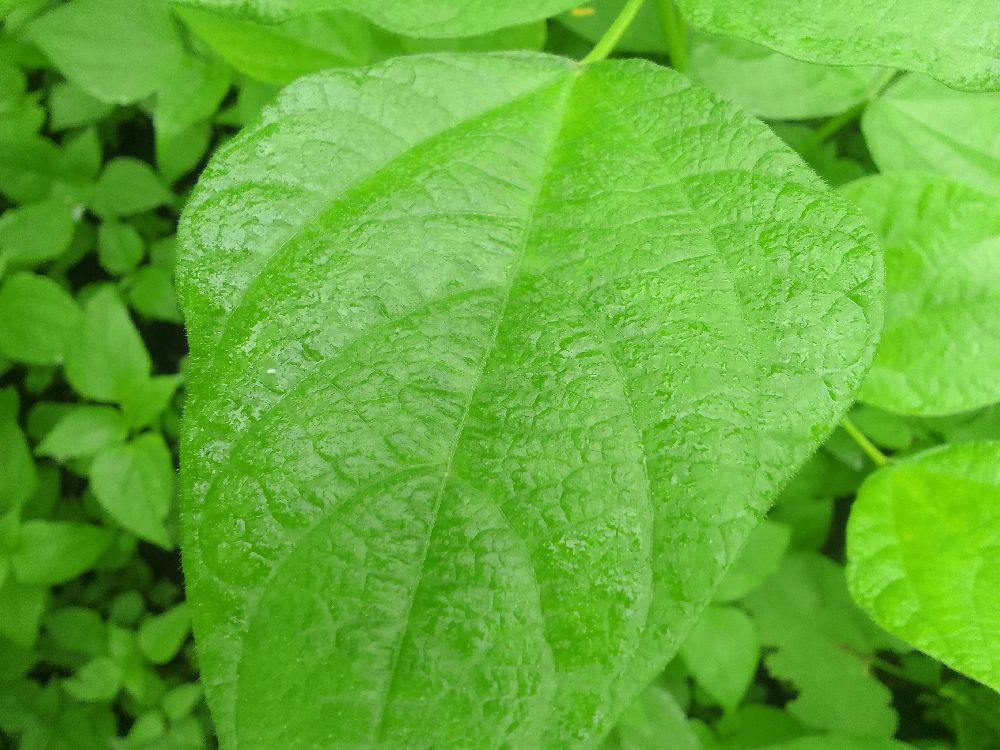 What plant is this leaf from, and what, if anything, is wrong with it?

common bean, healthy
